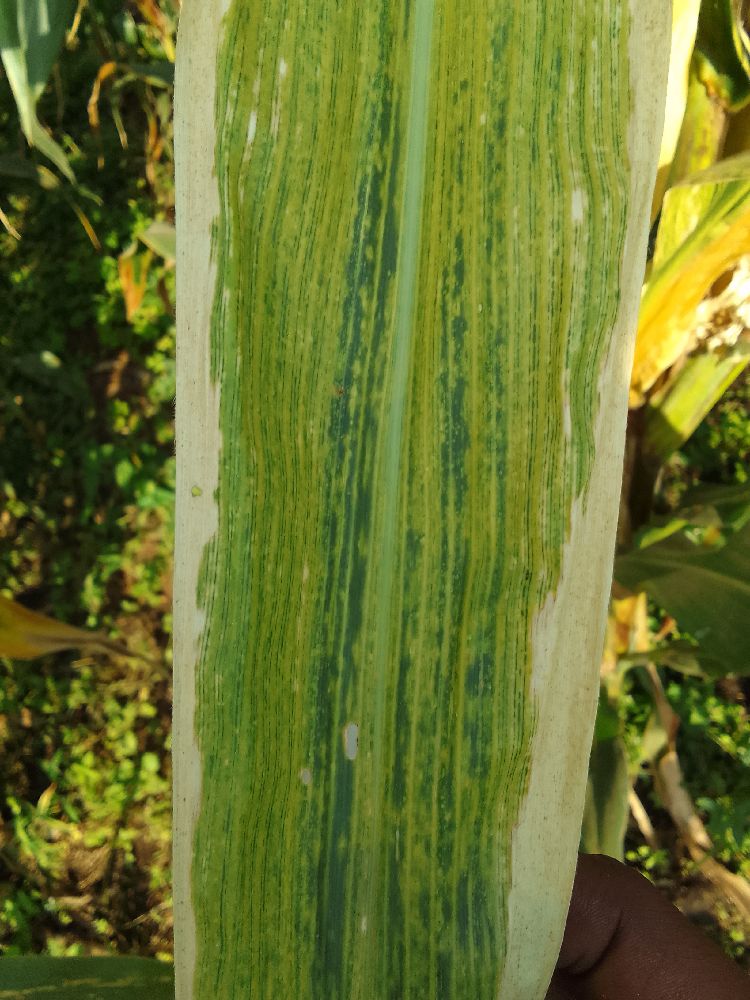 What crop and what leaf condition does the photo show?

maize, maize lethal necrosis
